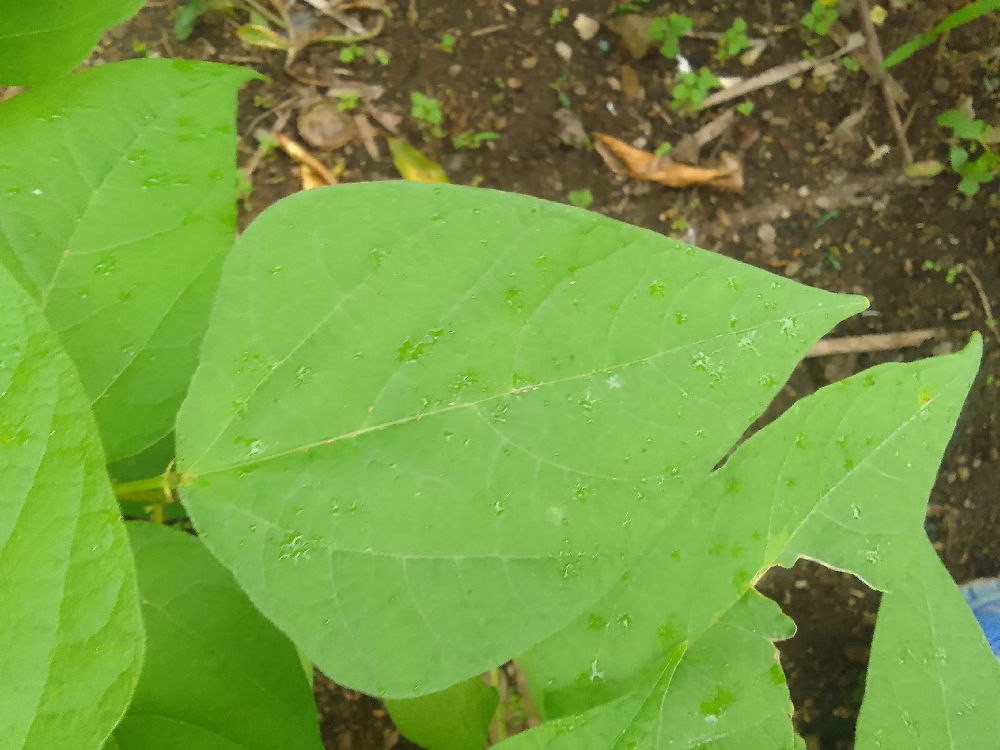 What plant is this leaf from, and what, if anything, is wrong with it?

common bean, healthy
